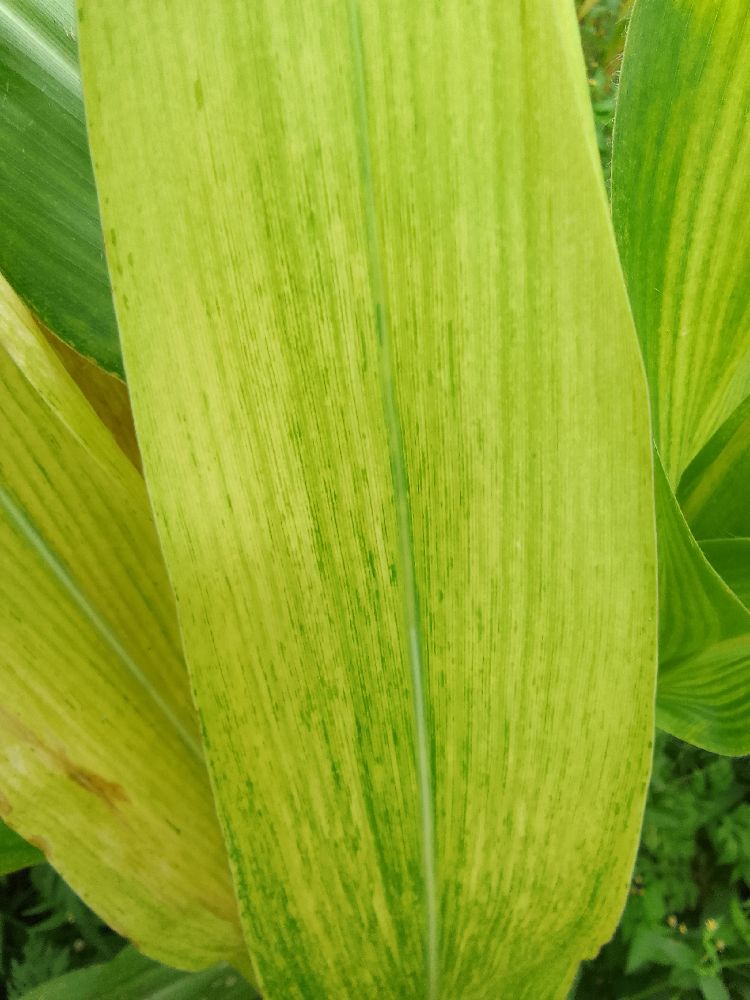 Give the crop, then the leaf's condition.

maize, maize lethal necrosis
